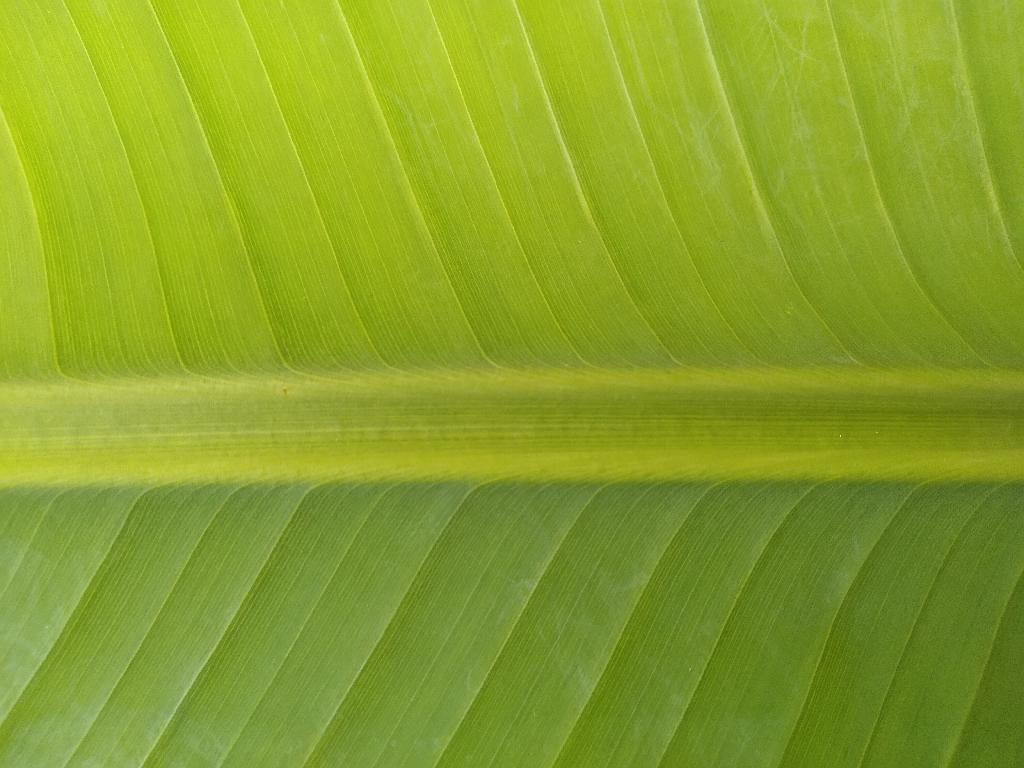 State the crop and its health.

banana, healthy
